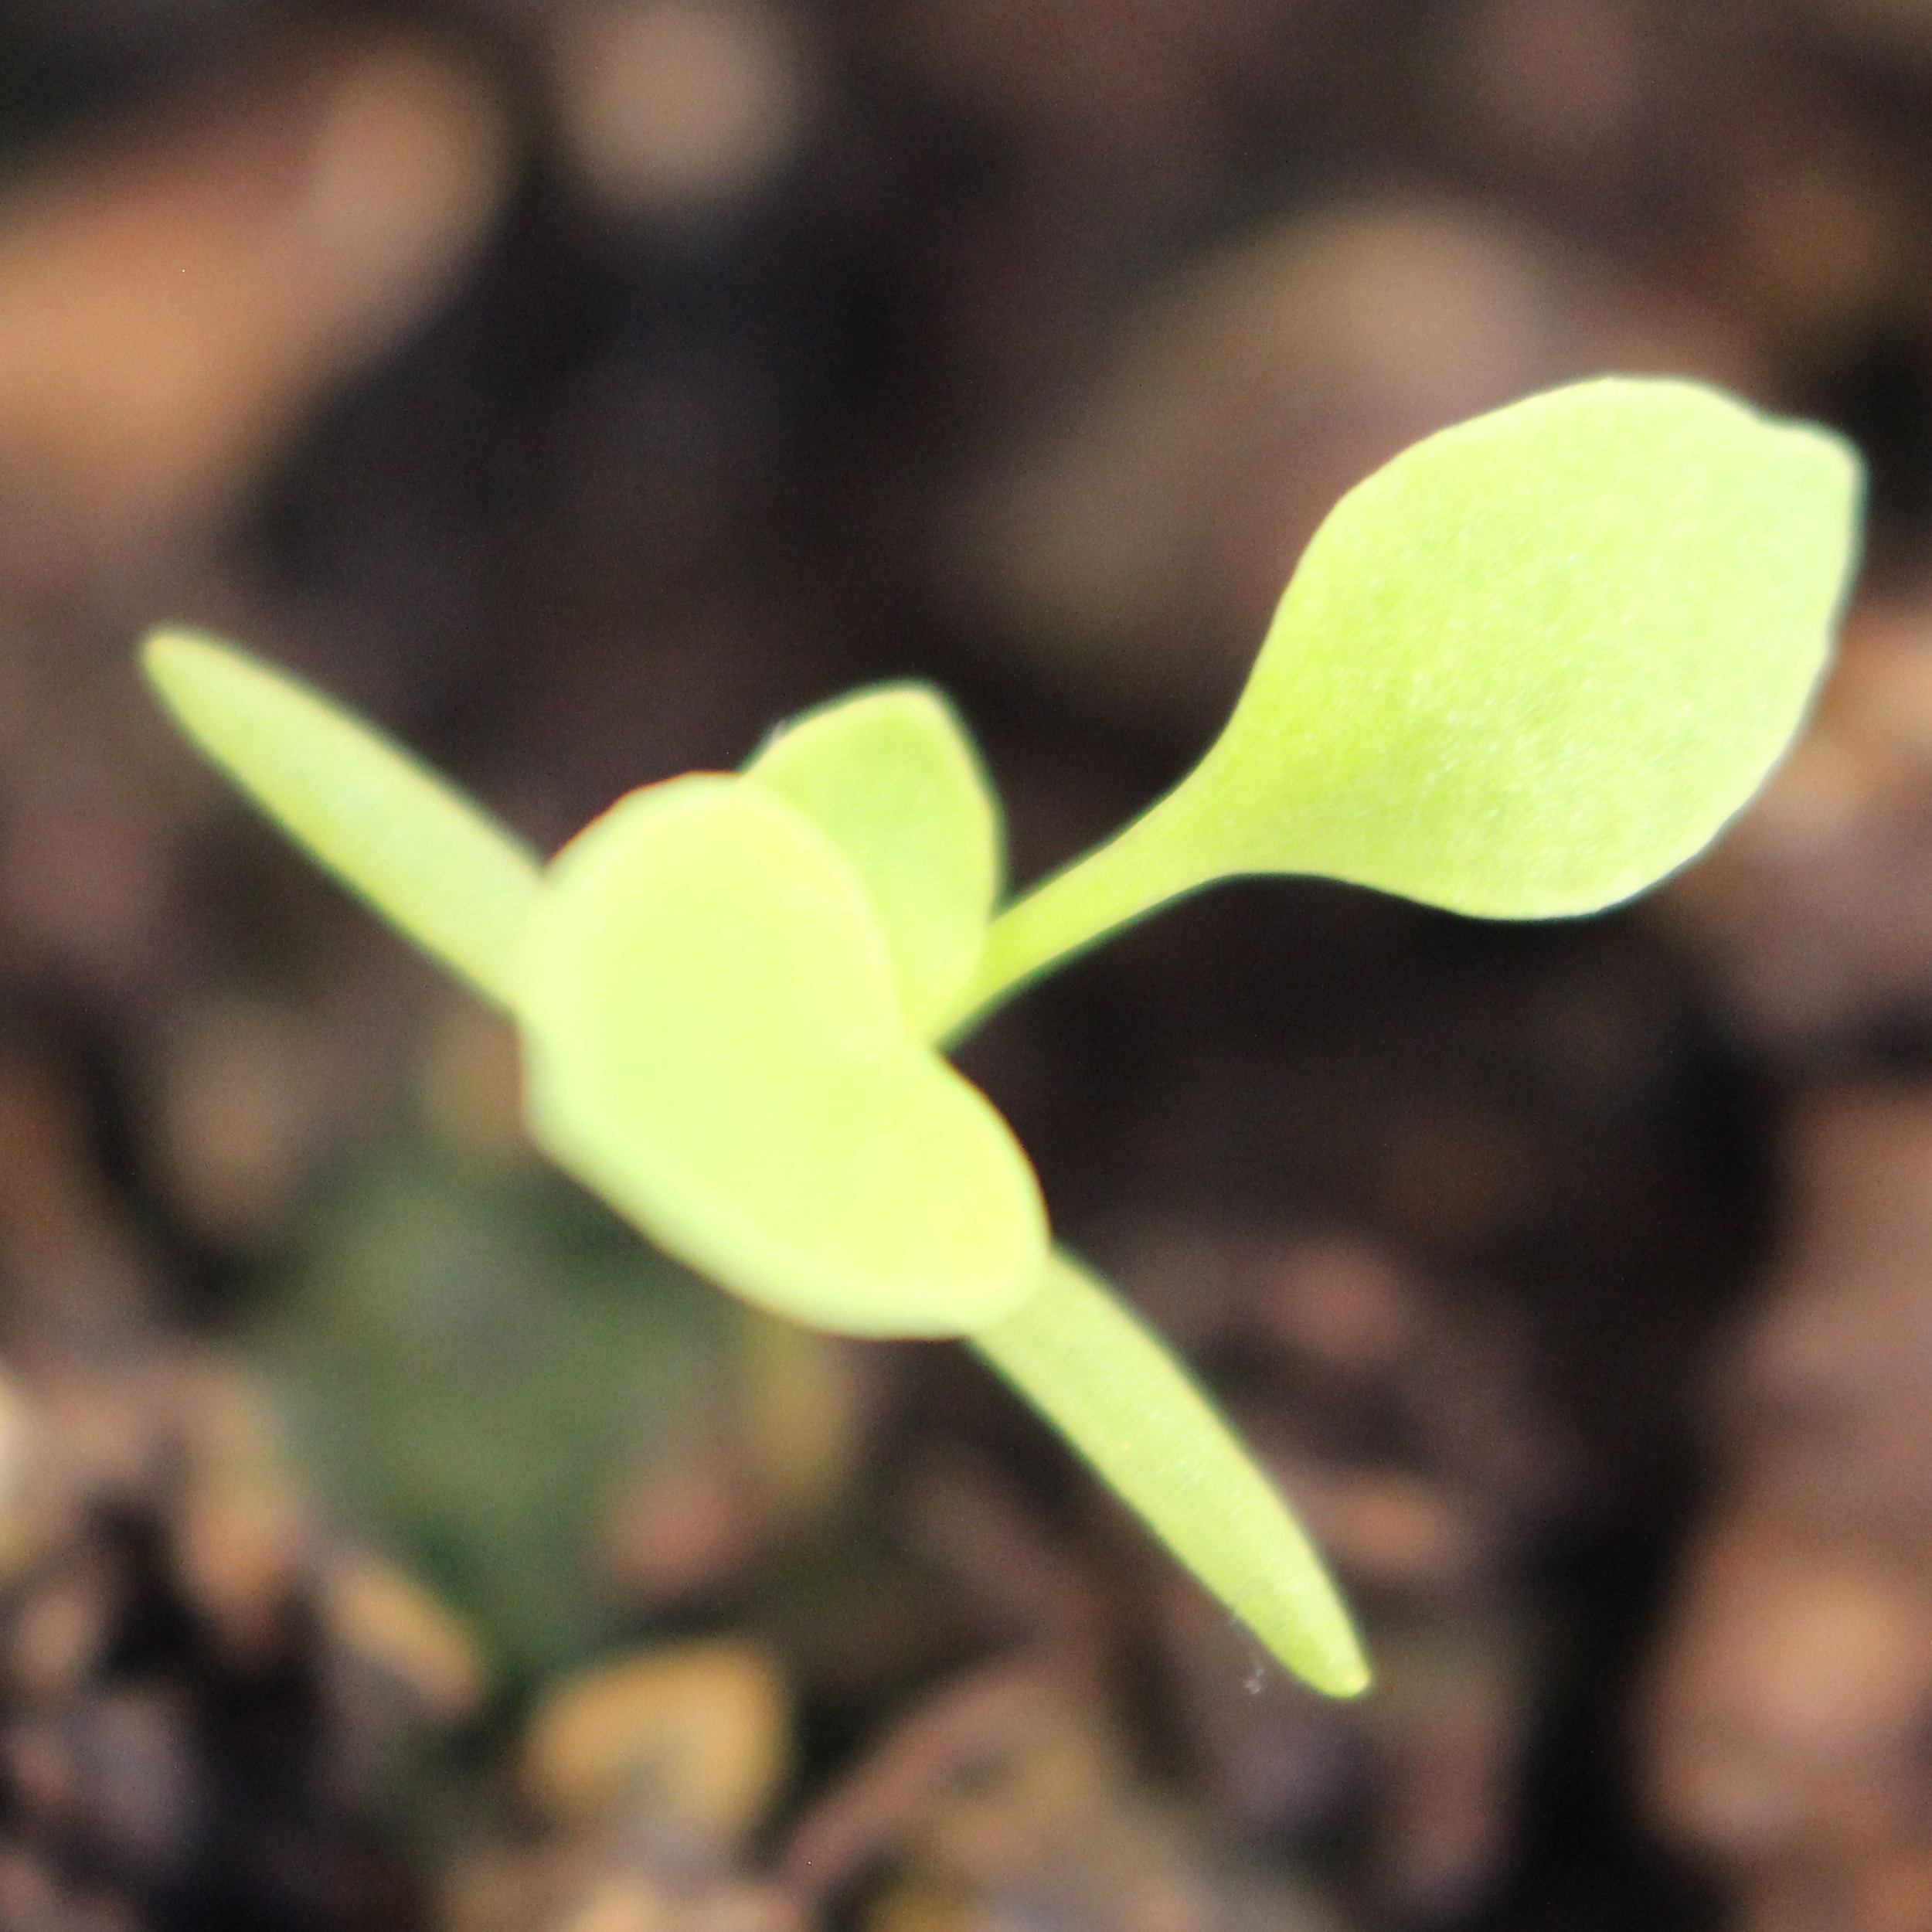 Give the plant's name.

Papaver rhoeas
